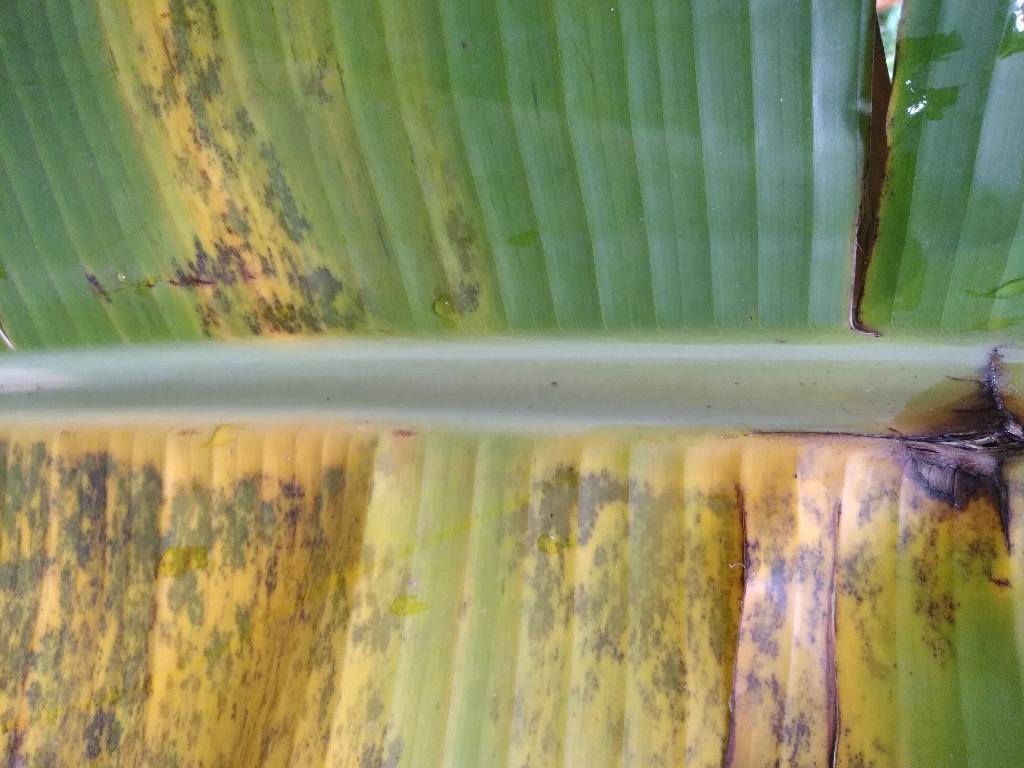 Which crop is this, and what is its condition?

banana, black sigatoka
